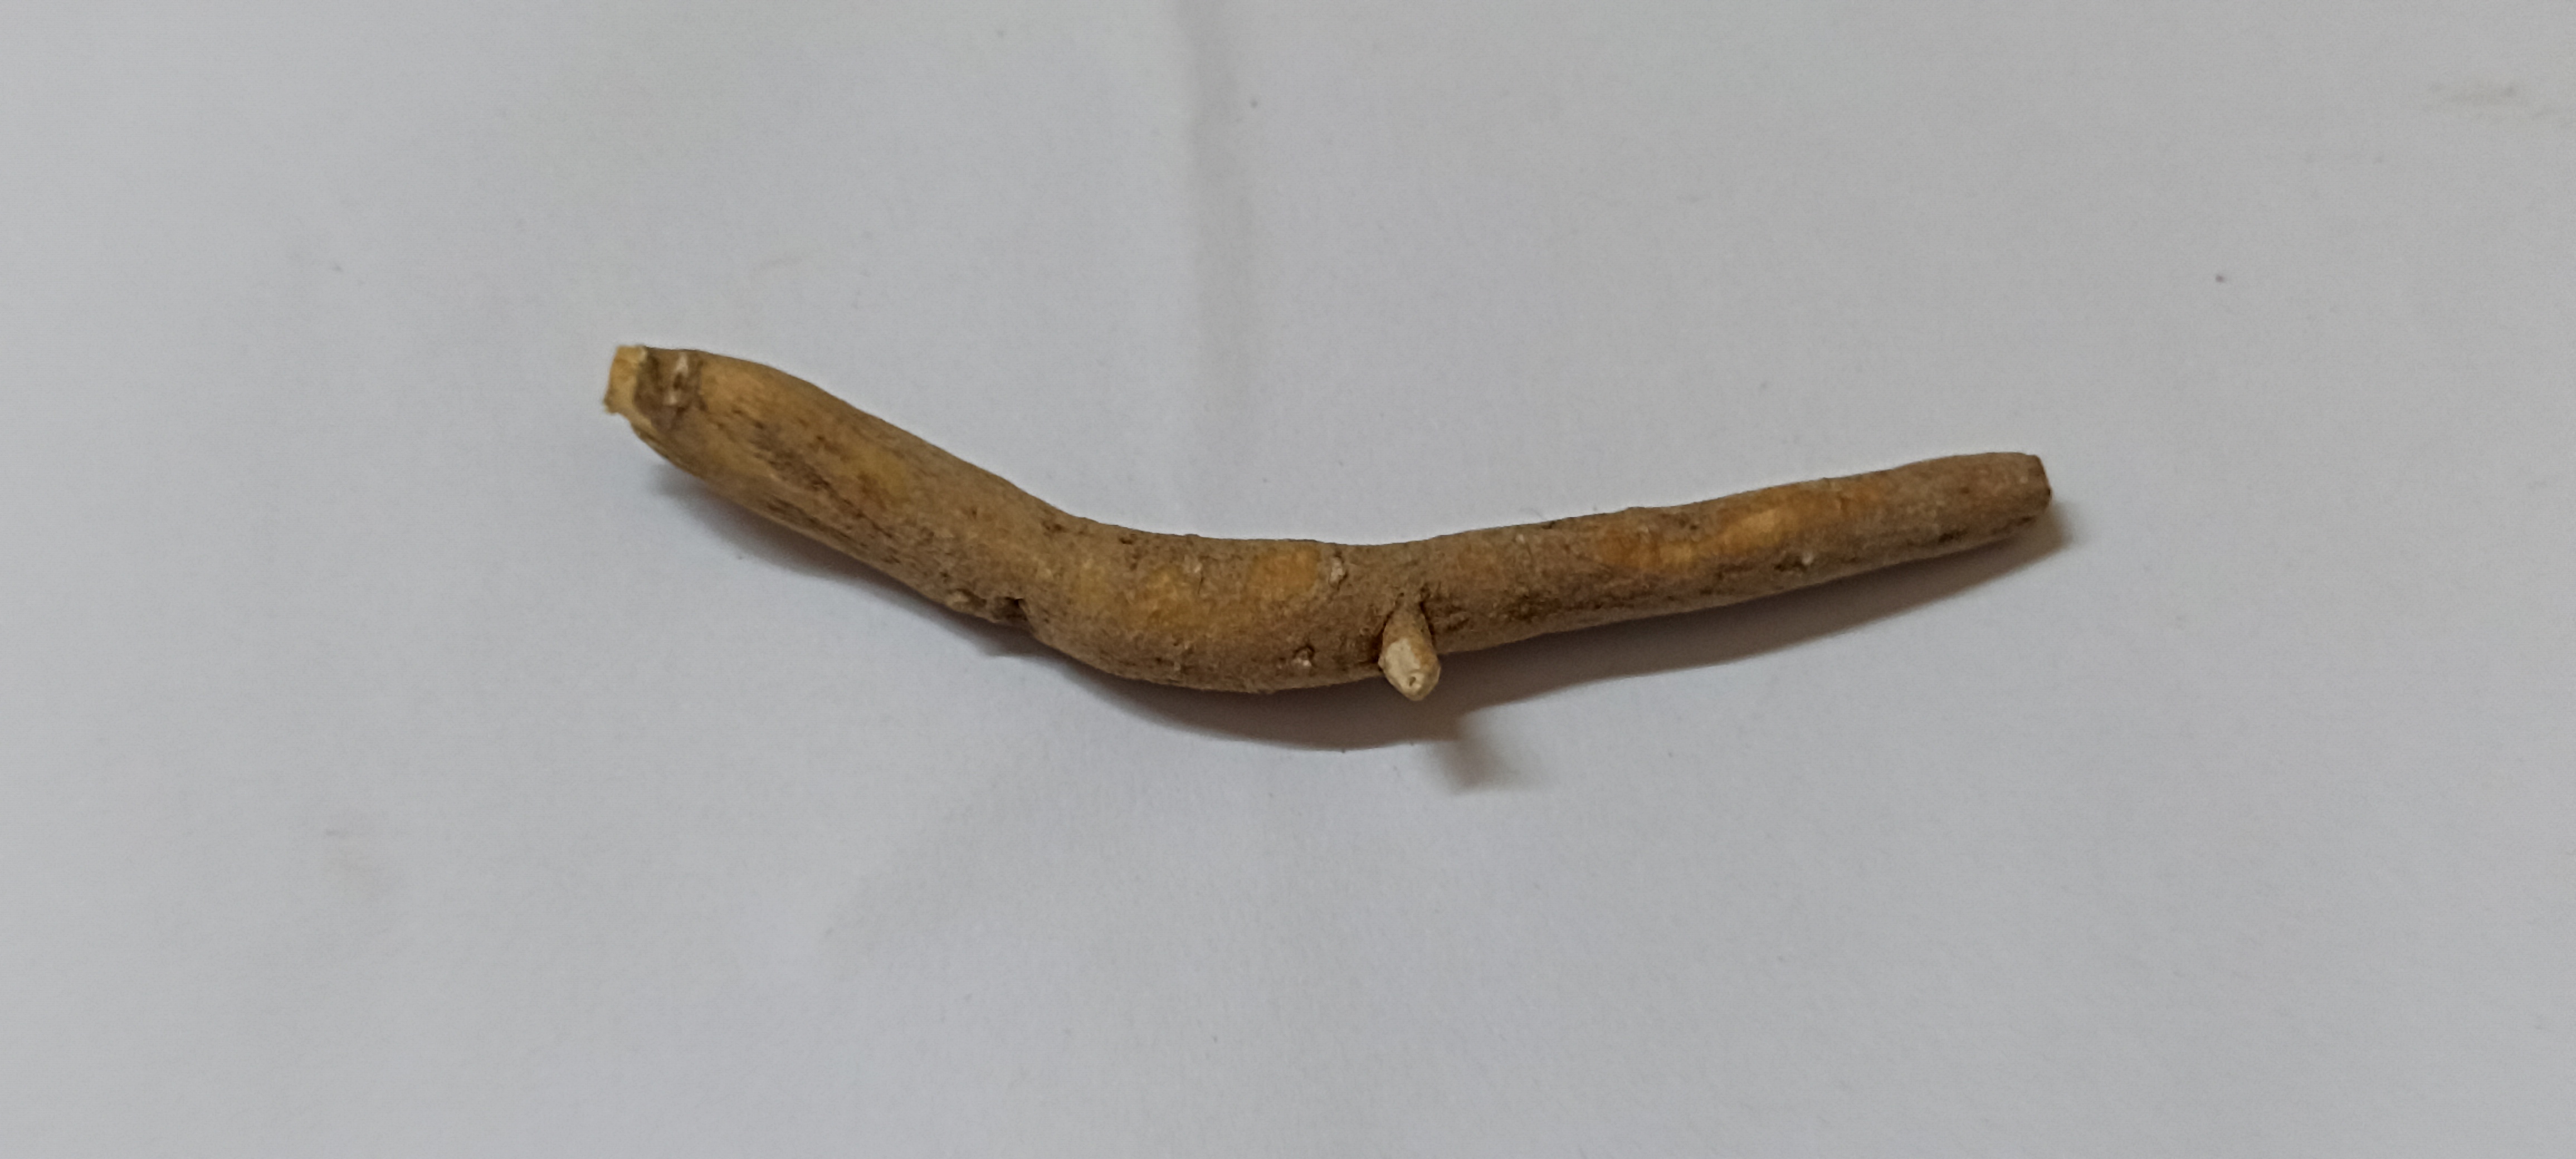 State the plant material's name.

ashwagandha
